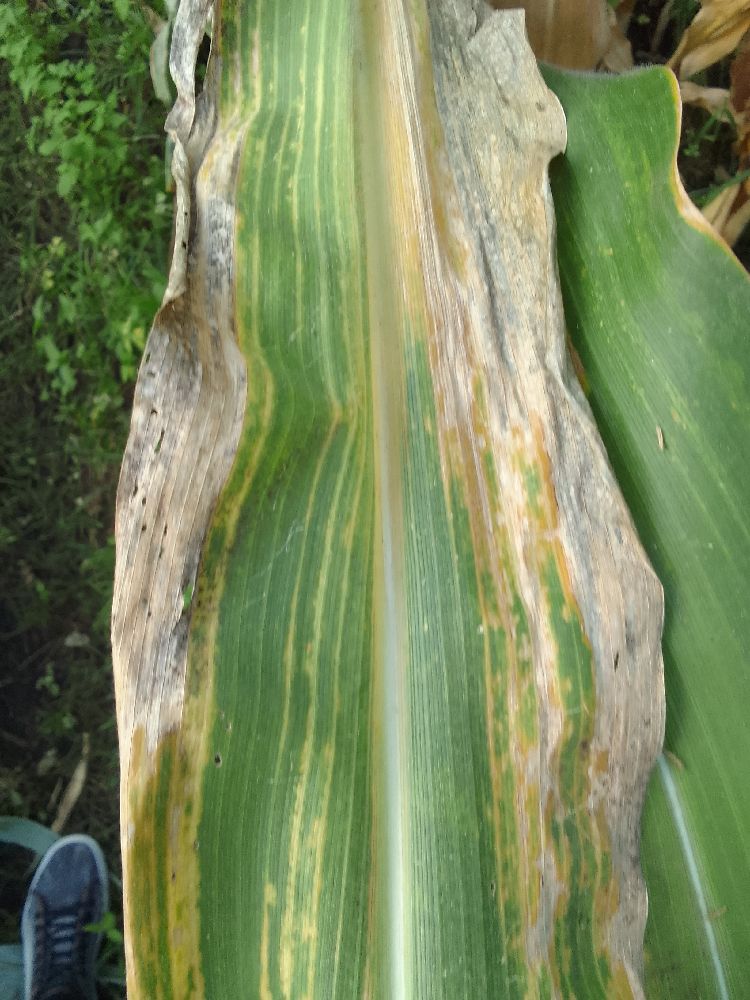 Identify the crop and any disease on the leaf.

maize, maize lethal necrosis
